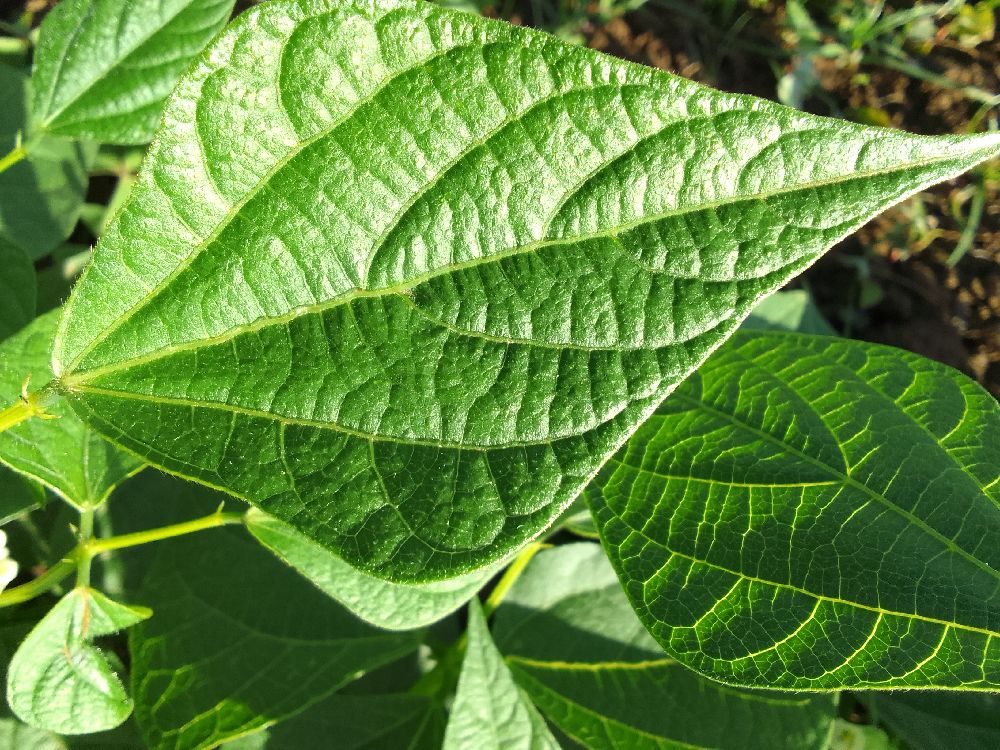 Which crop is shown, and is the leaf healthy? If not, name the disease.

common bean, healthy
